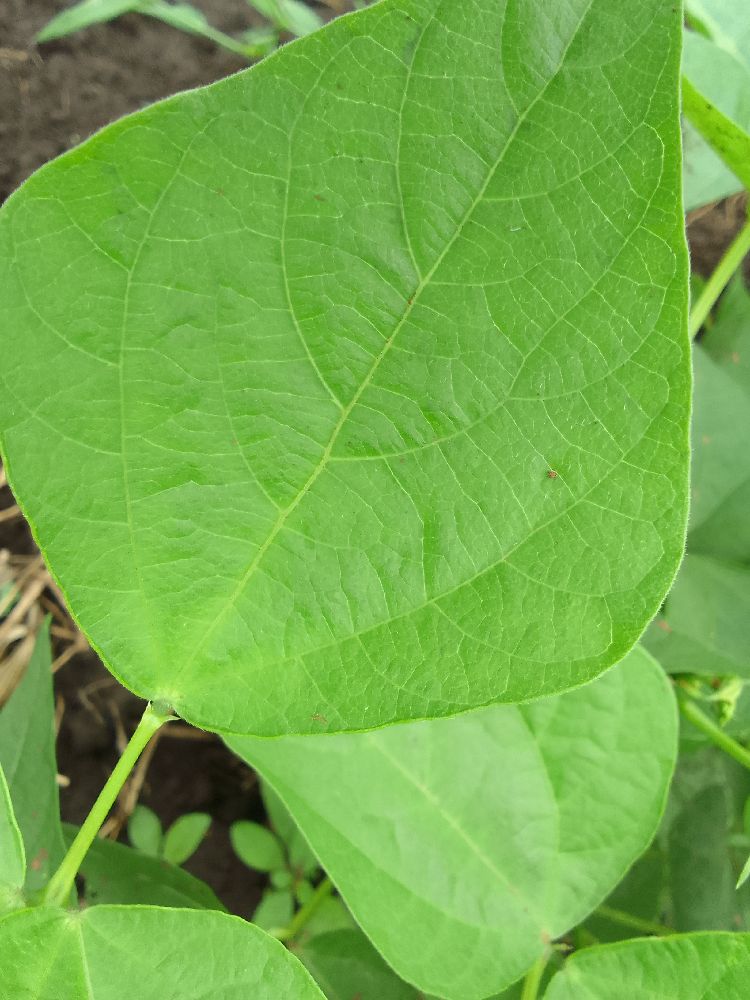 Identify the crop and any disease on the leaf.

common bean, healthy
